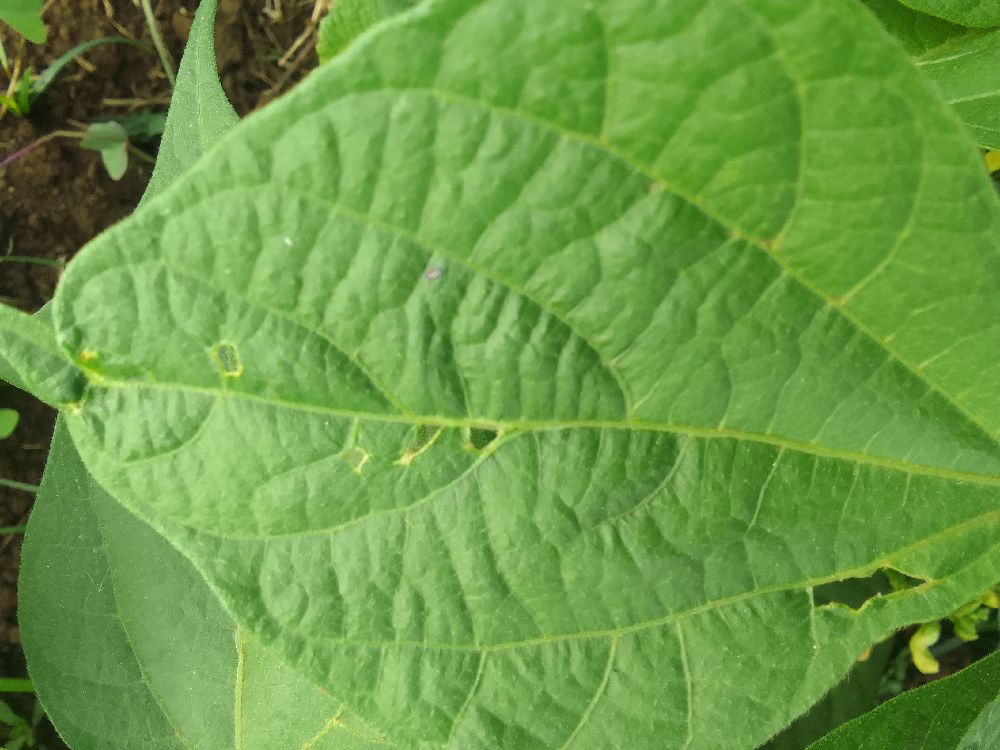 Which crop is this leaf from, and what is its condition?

common bean, healthy
